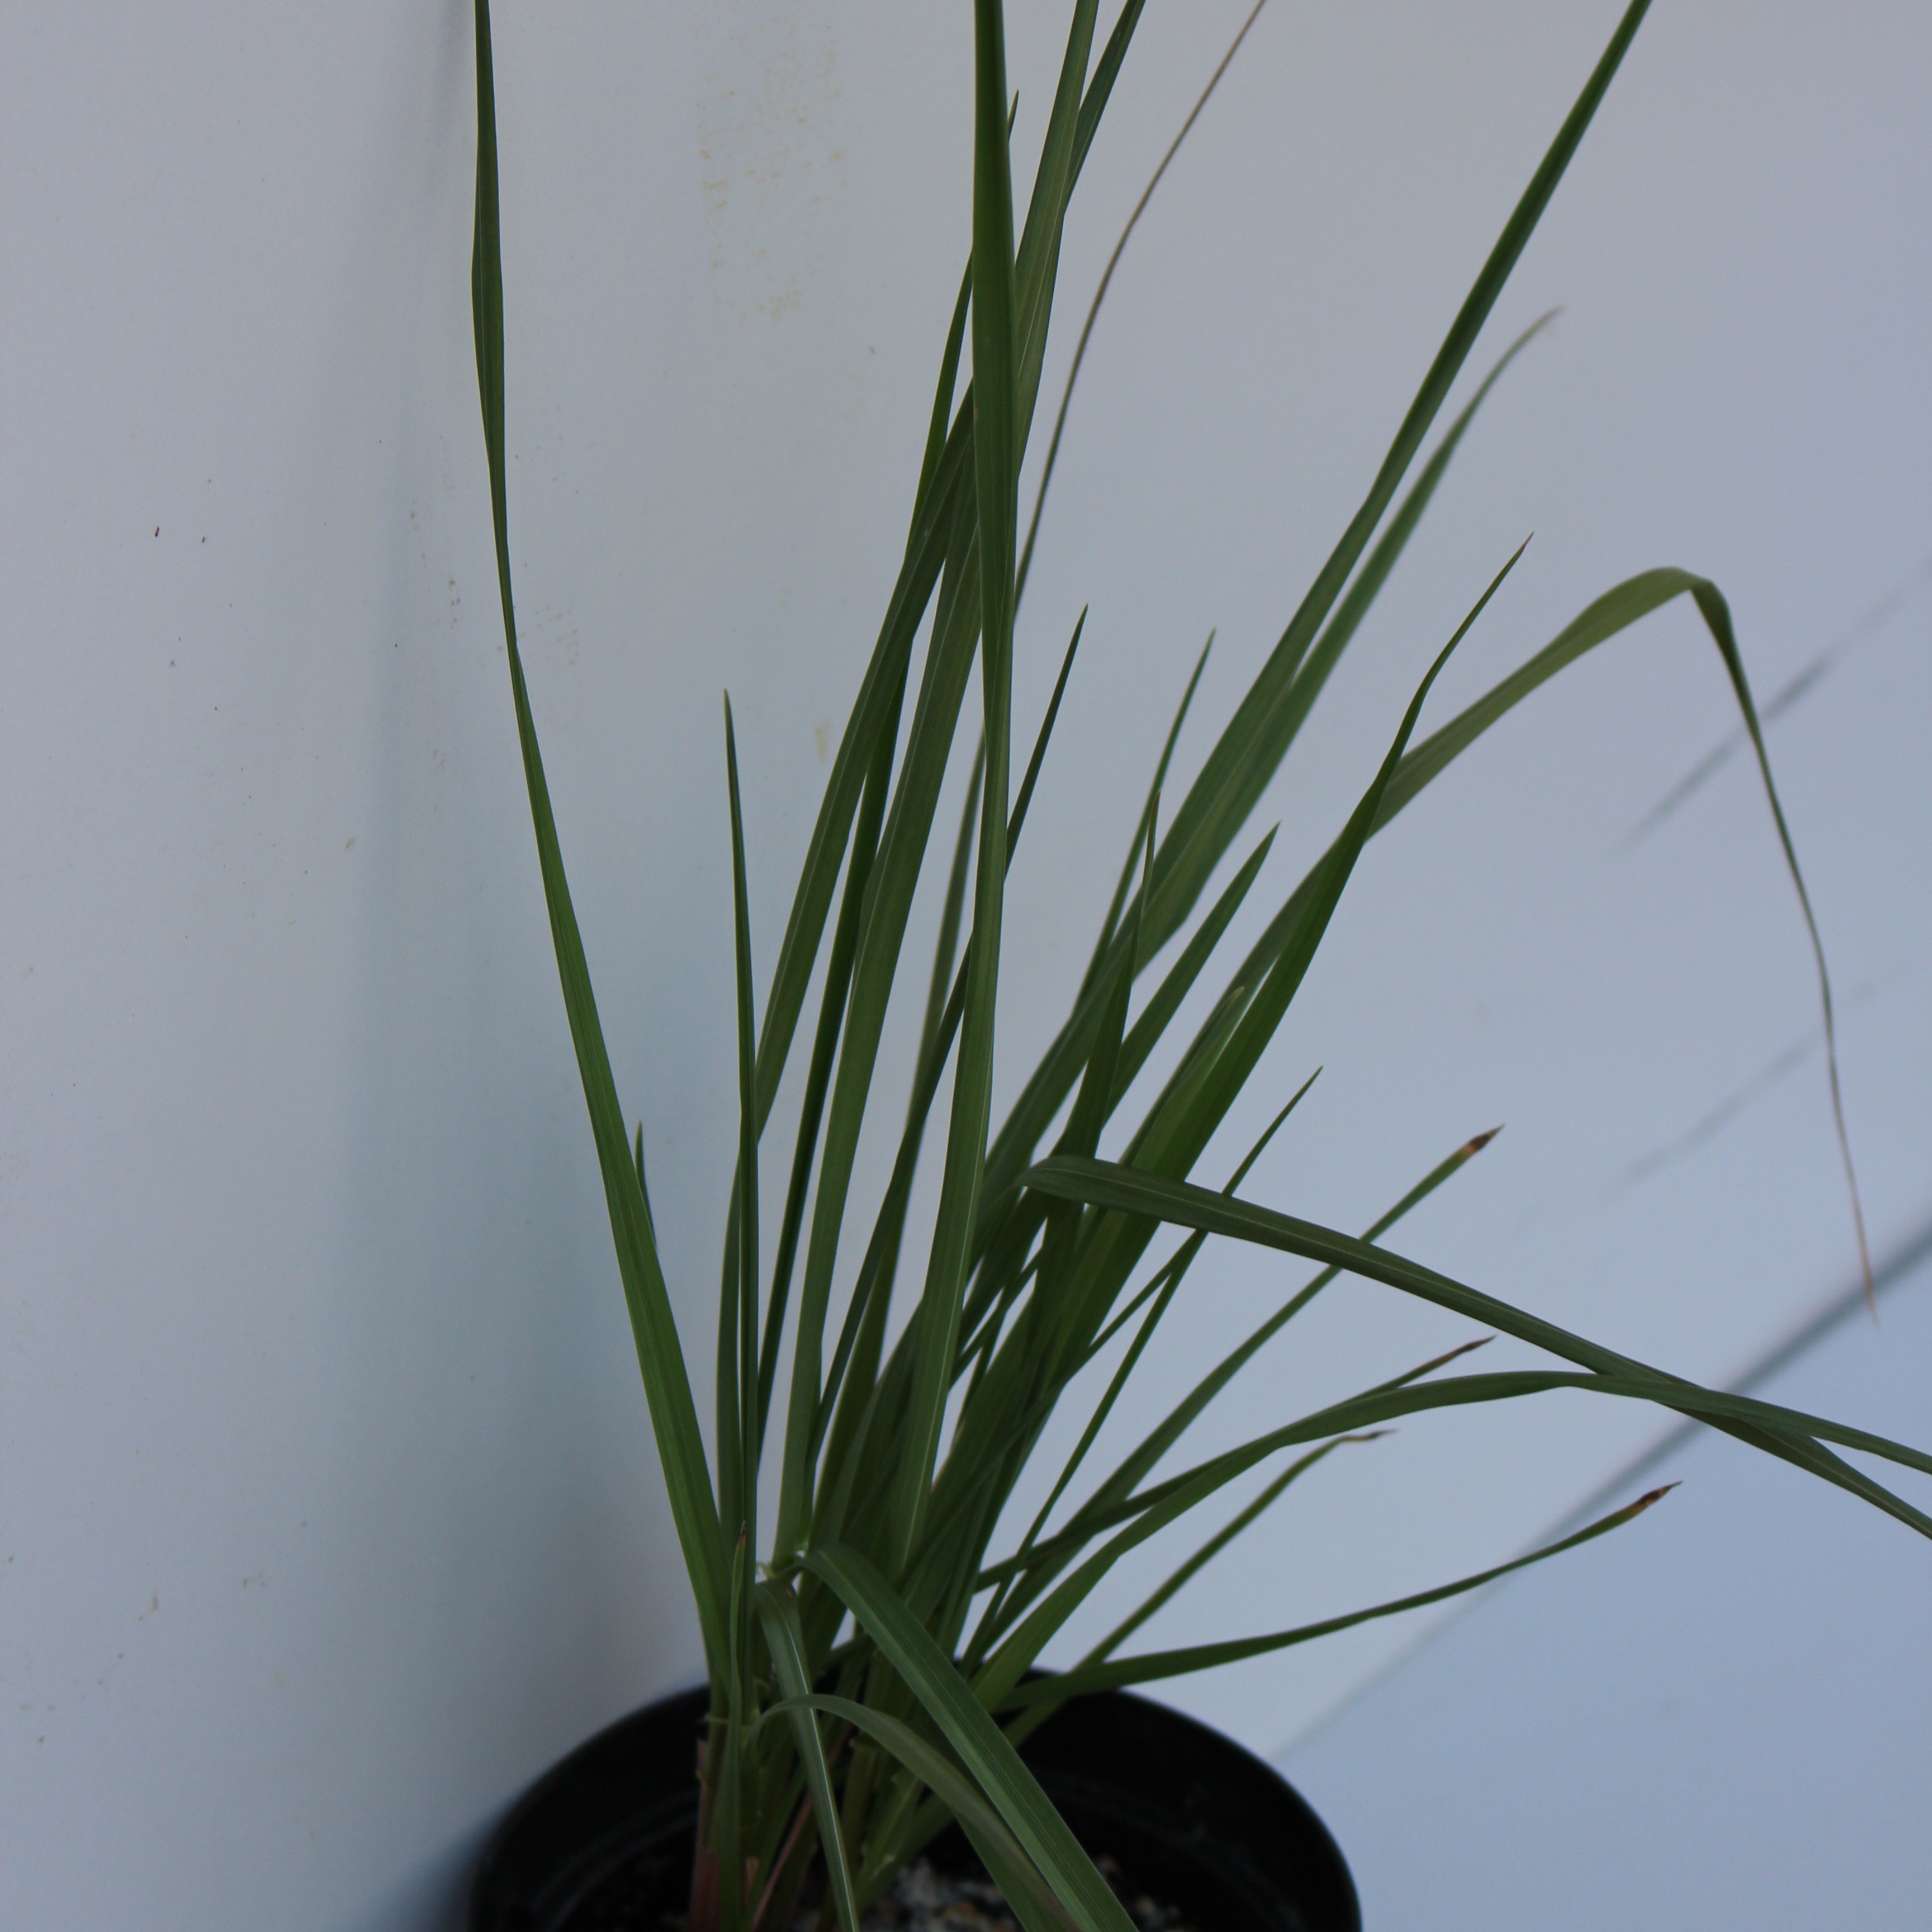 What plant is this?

Lolium multiflorum
